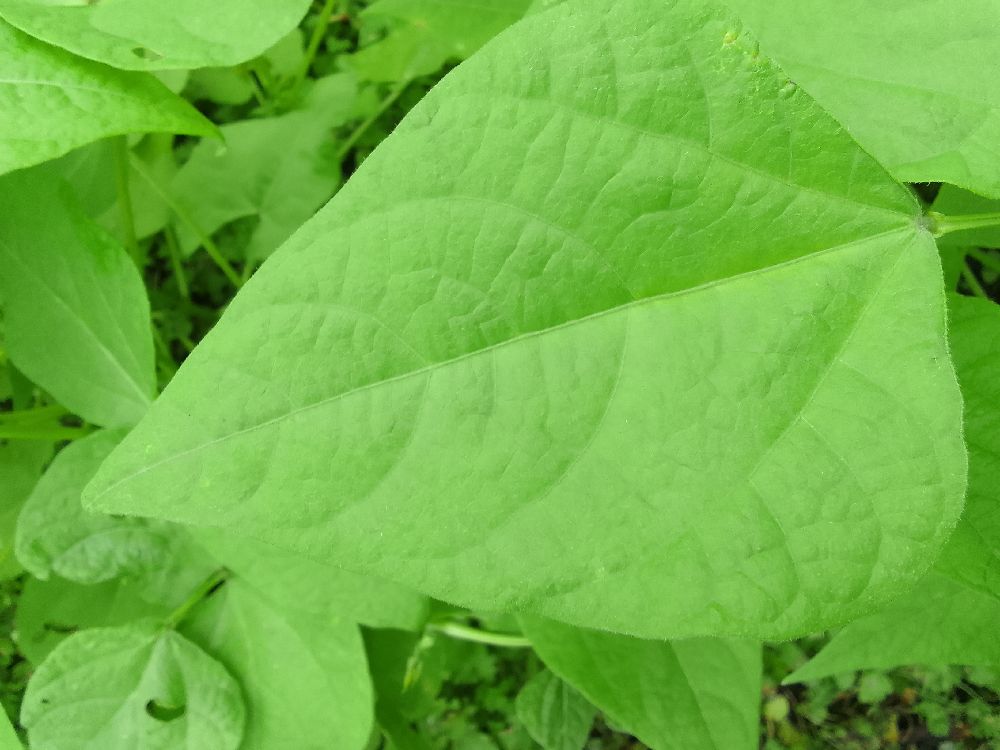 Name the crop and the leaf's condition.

common bean, healthy
